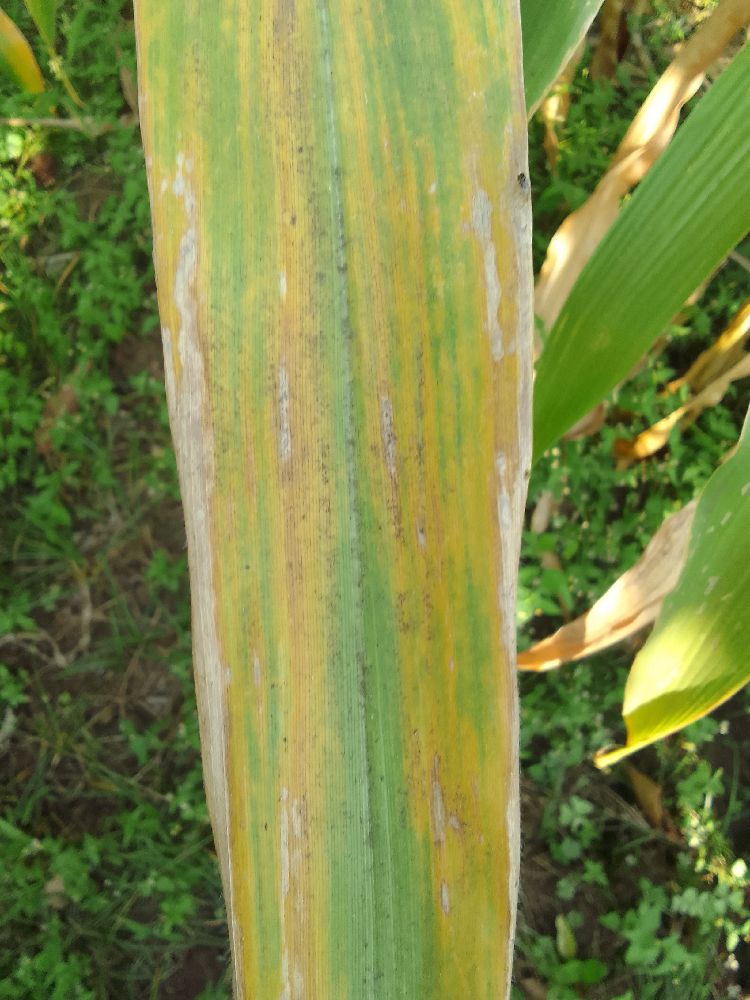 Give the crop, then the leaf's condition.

maize, maize lethal necrosis
